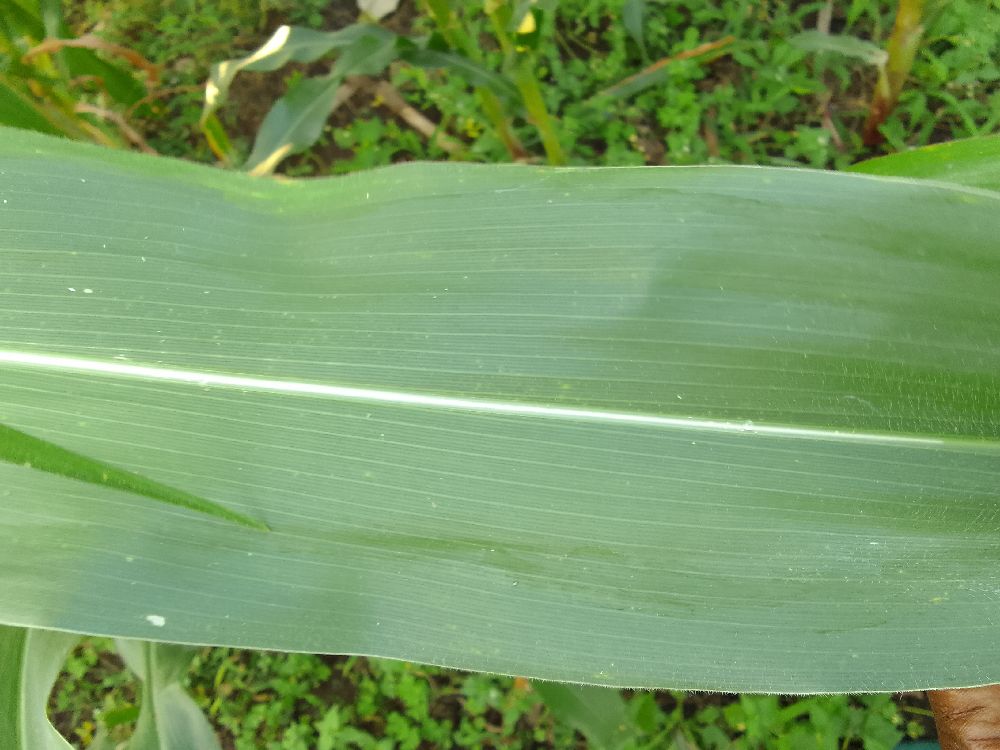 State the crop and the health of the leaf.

maize, healthy
